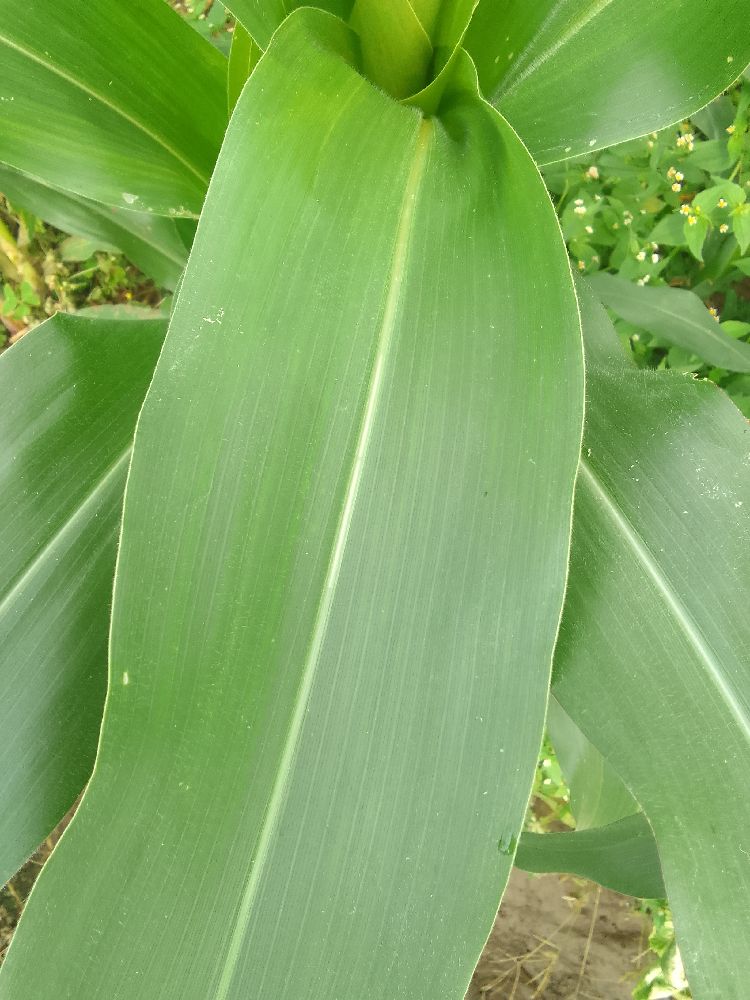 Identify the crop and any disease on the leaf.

maize, healthy
